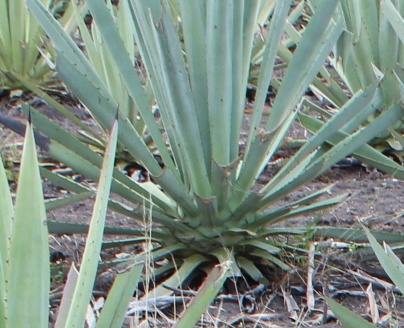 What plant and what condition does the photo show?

agave, healthy
